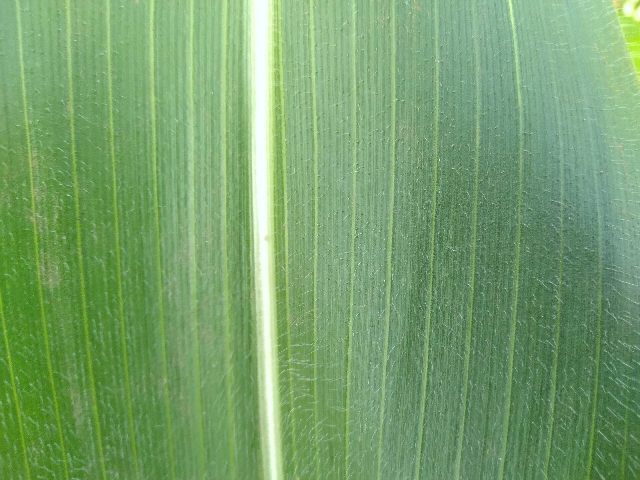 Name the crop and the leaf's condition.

maize, healthy
